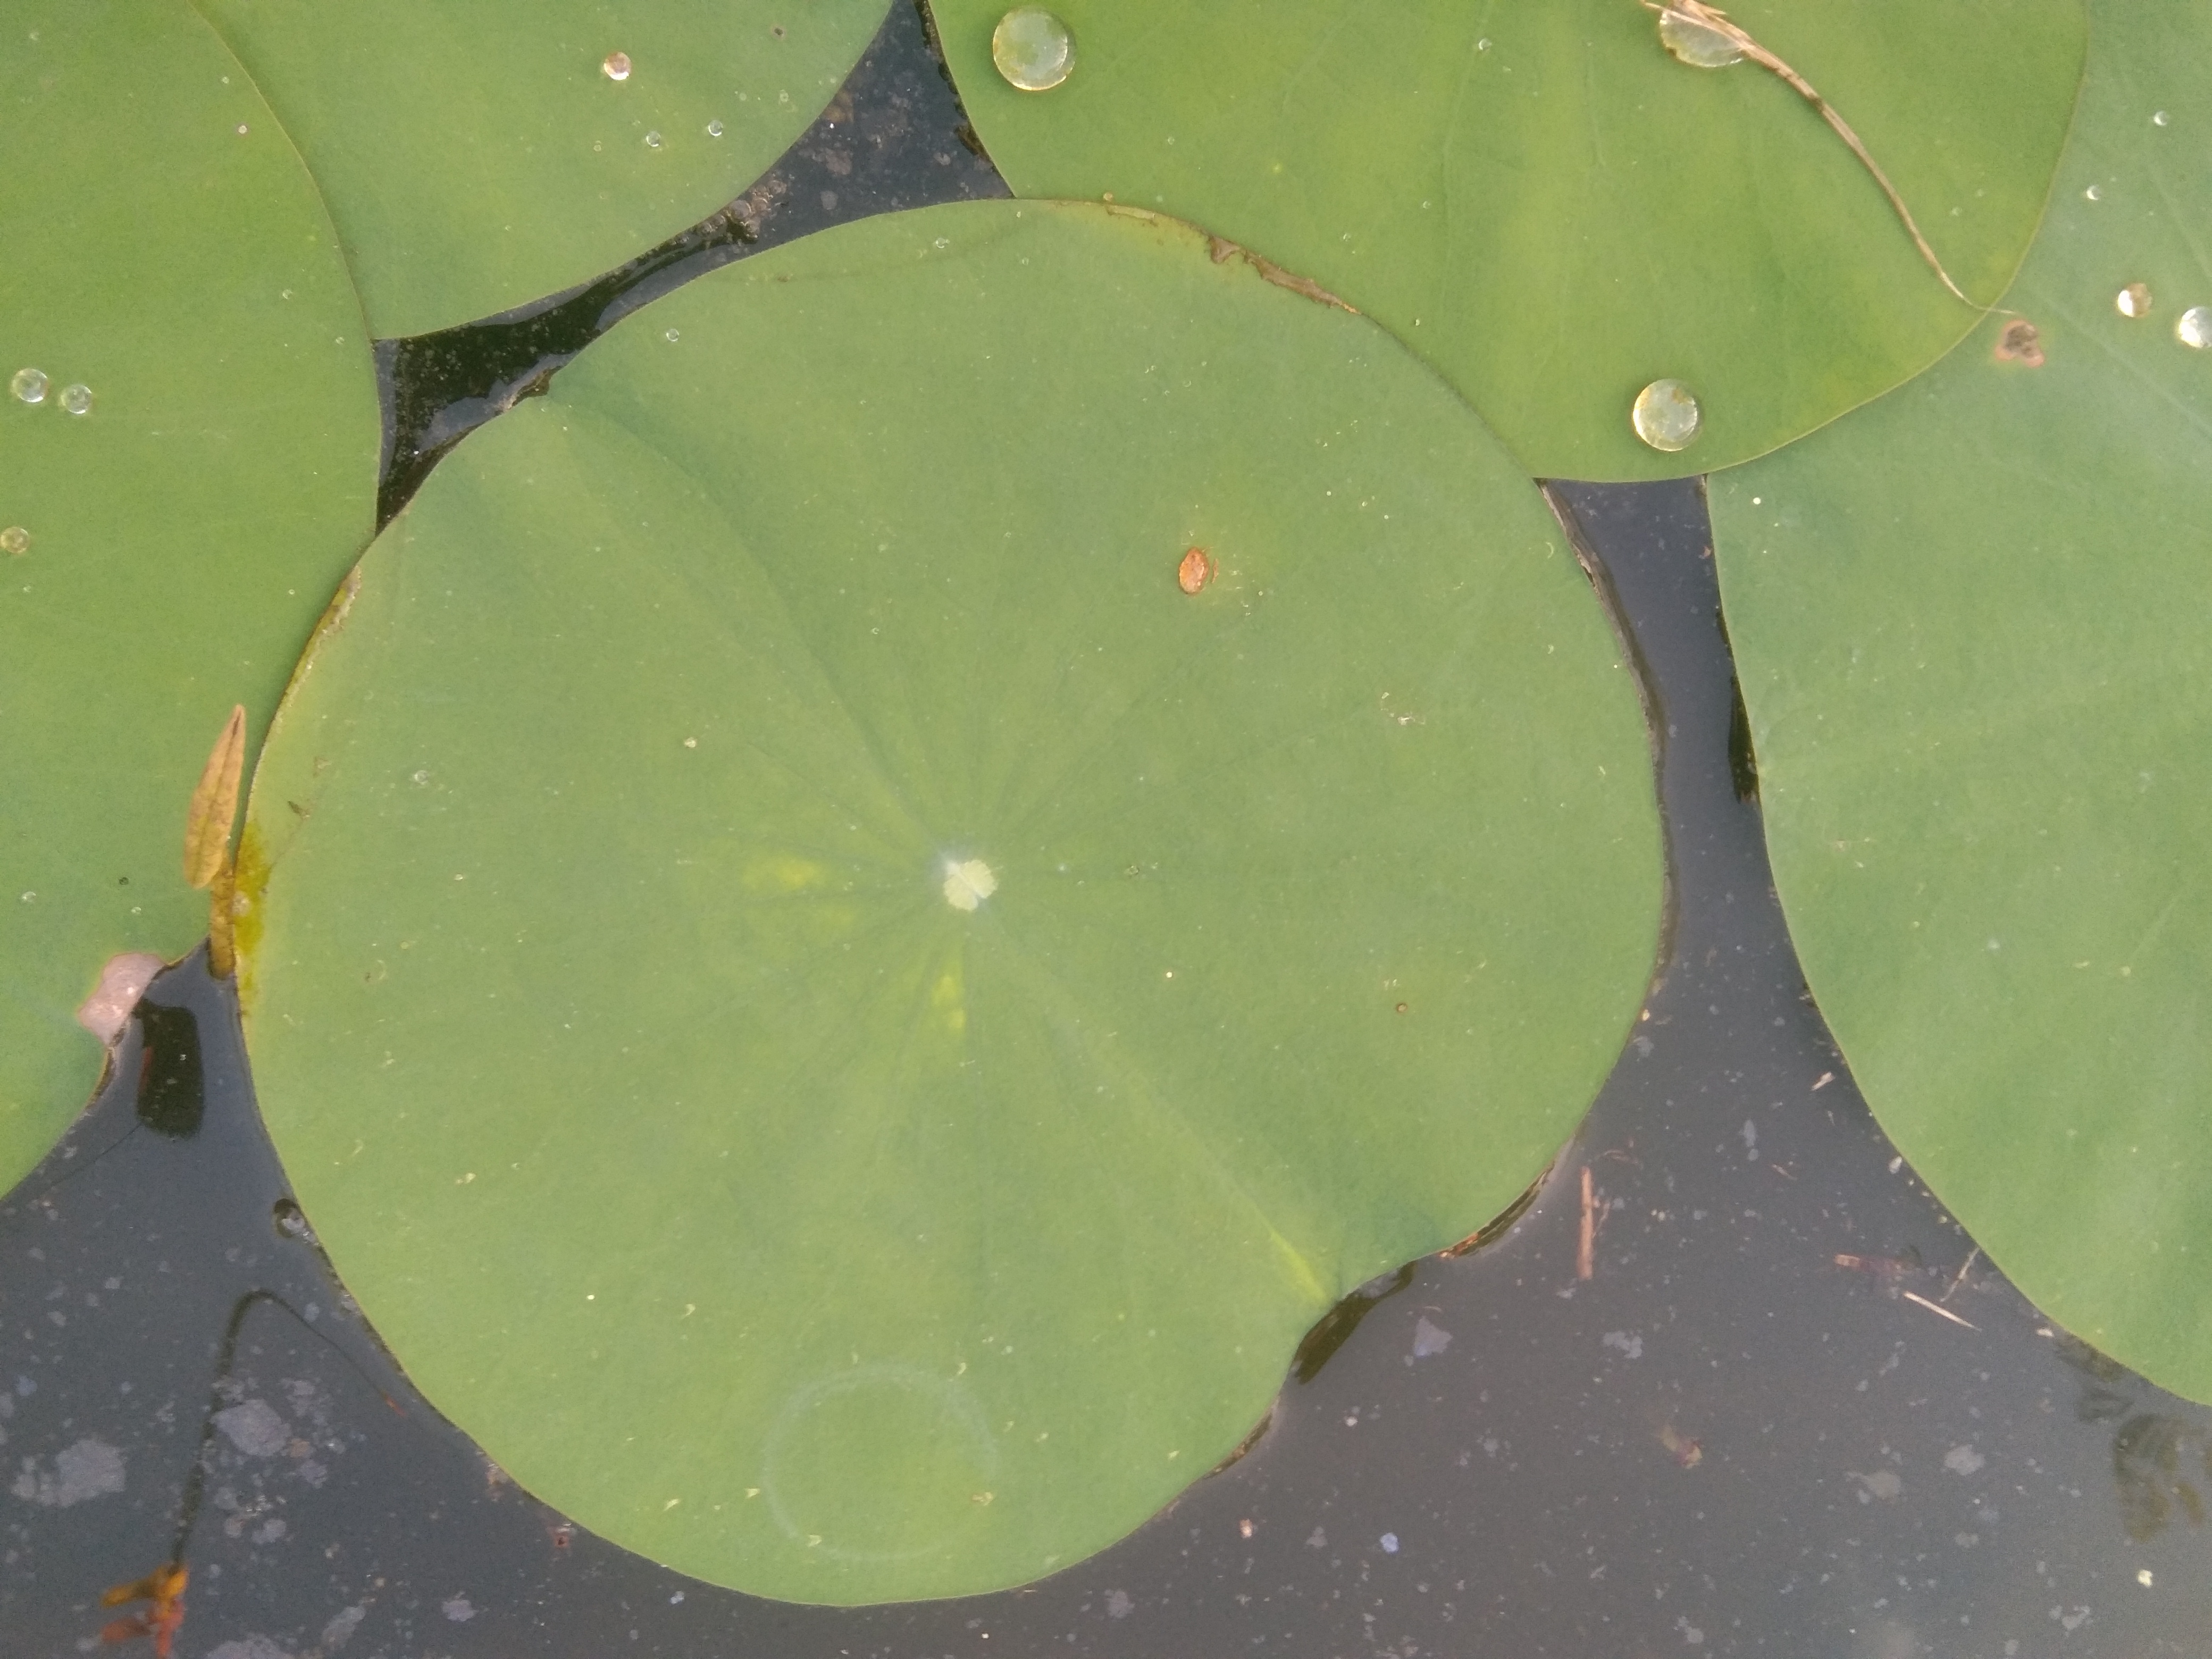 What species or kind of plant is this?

lotus
